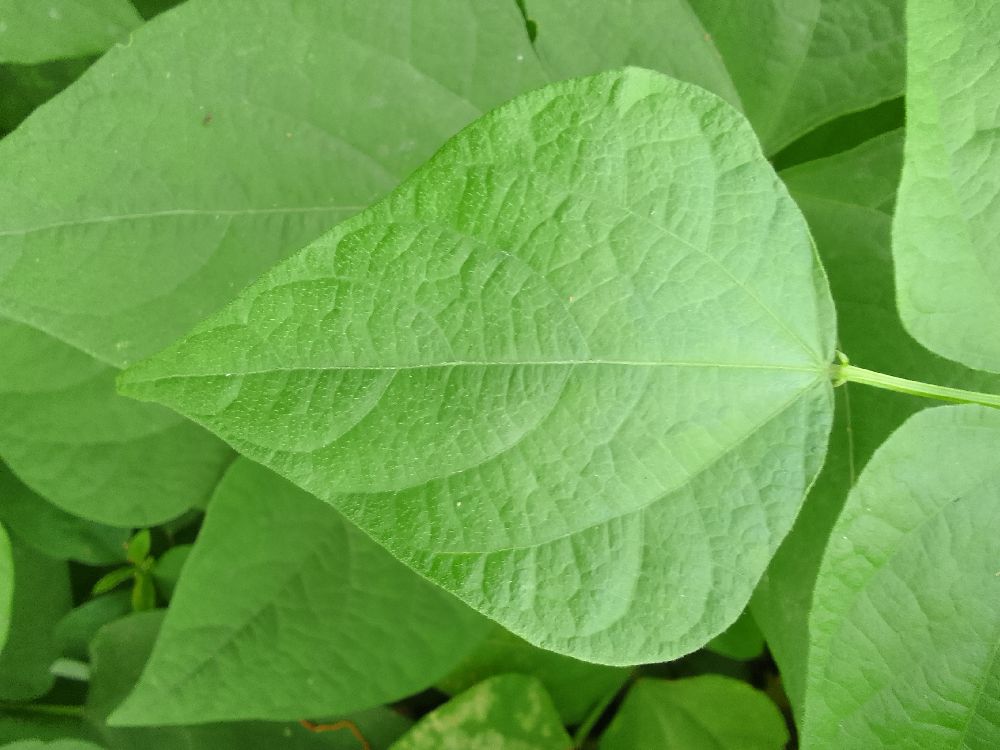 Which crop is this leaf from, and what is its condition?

common bean, healthy
